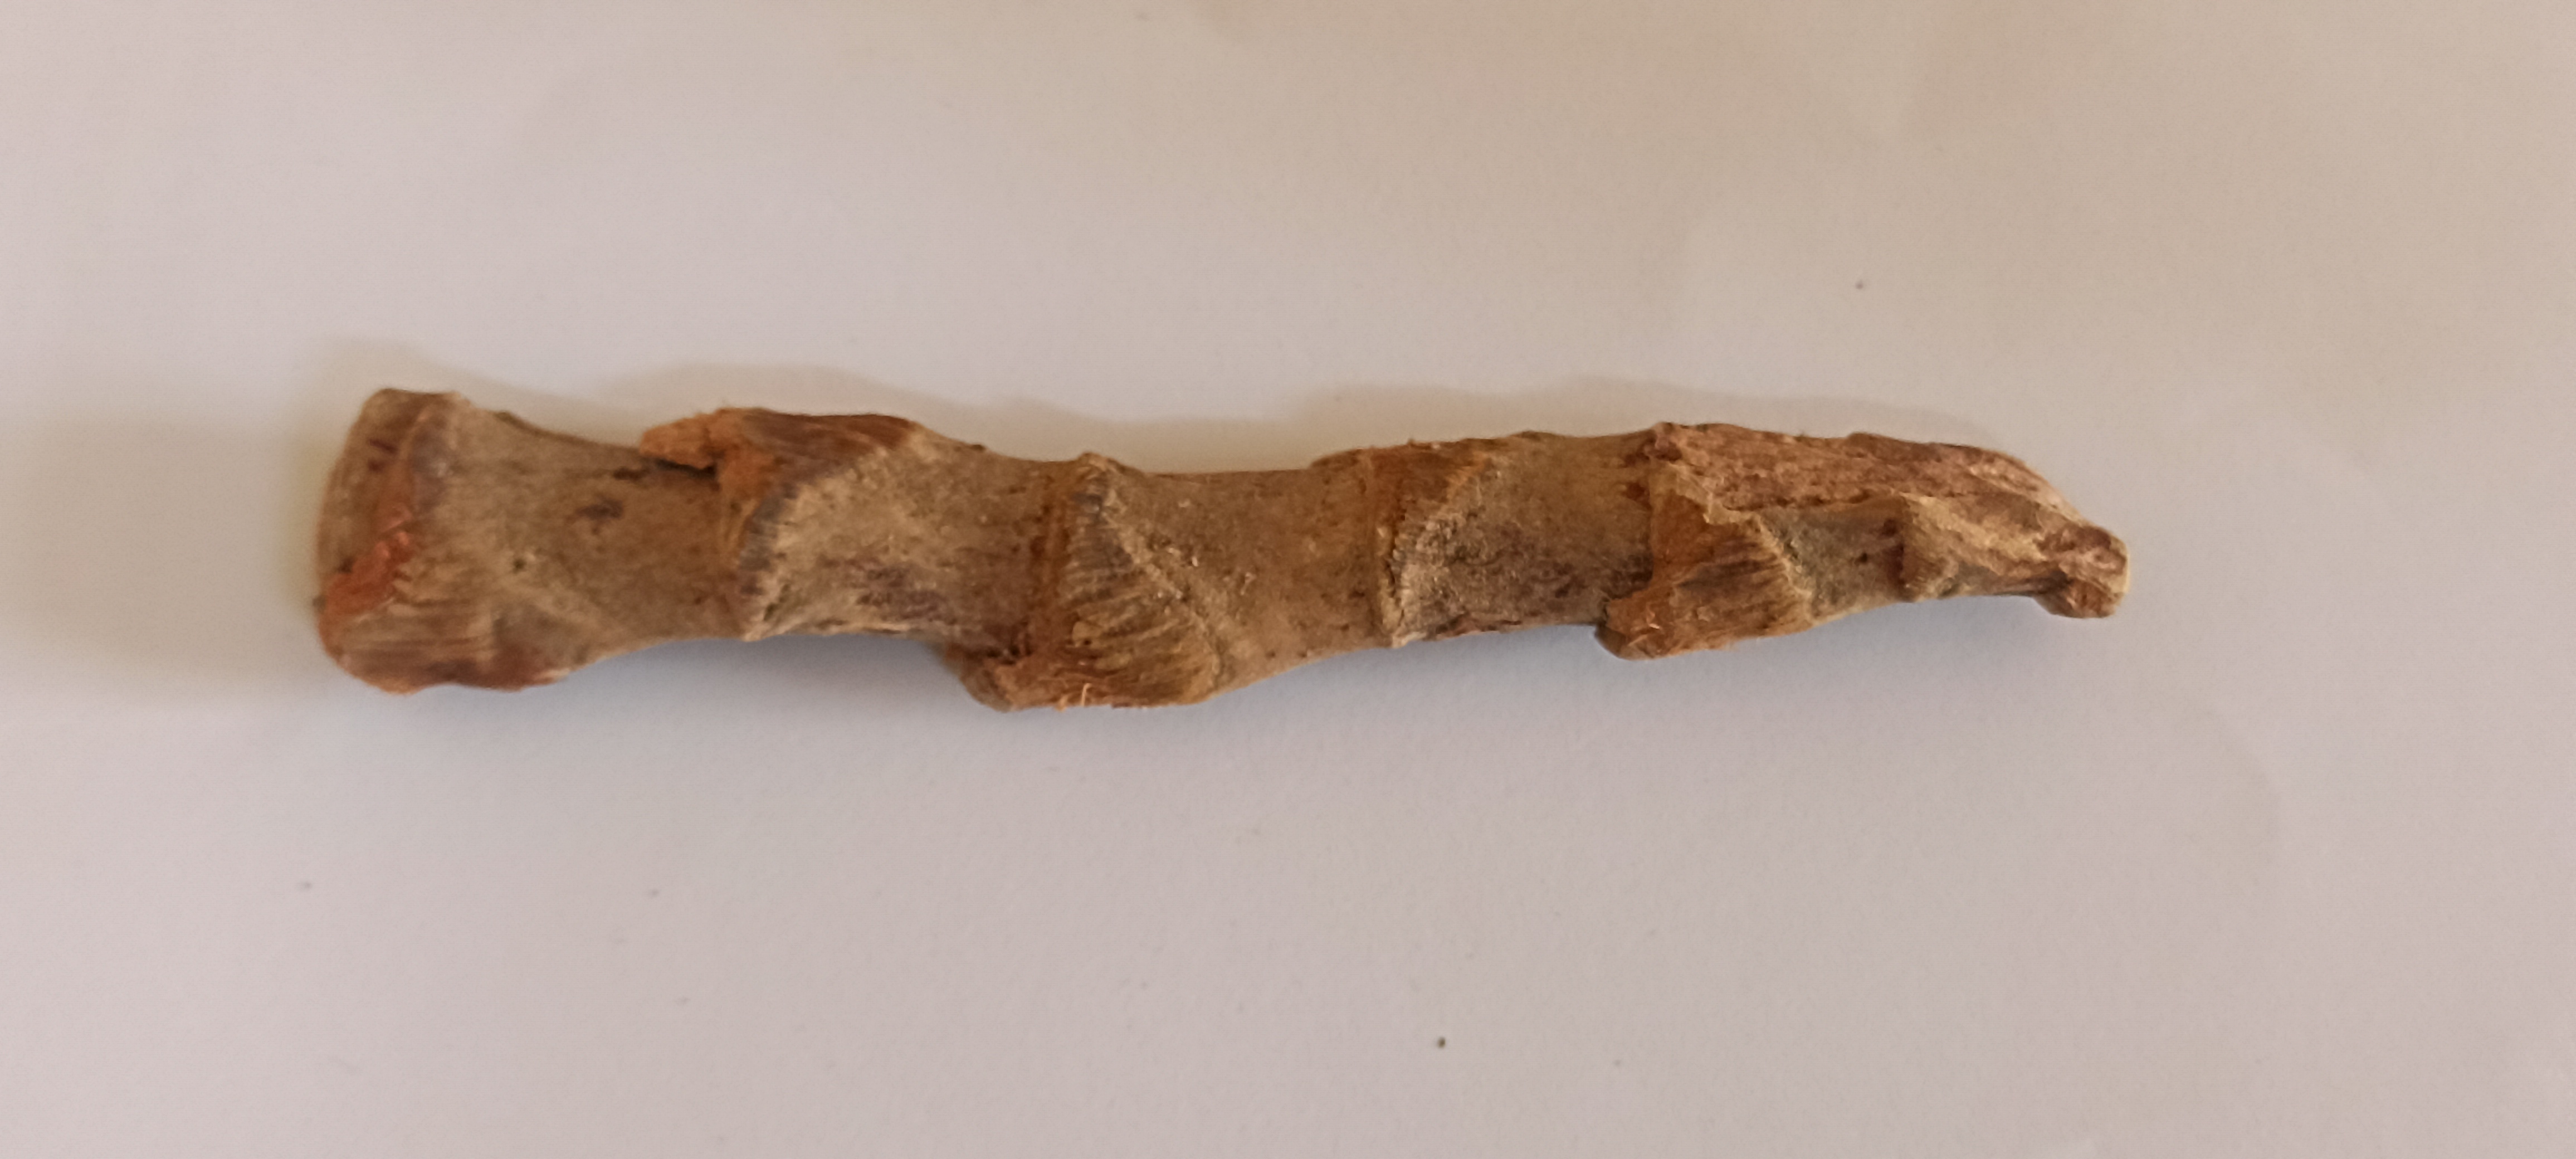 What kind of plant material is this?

vekhand
